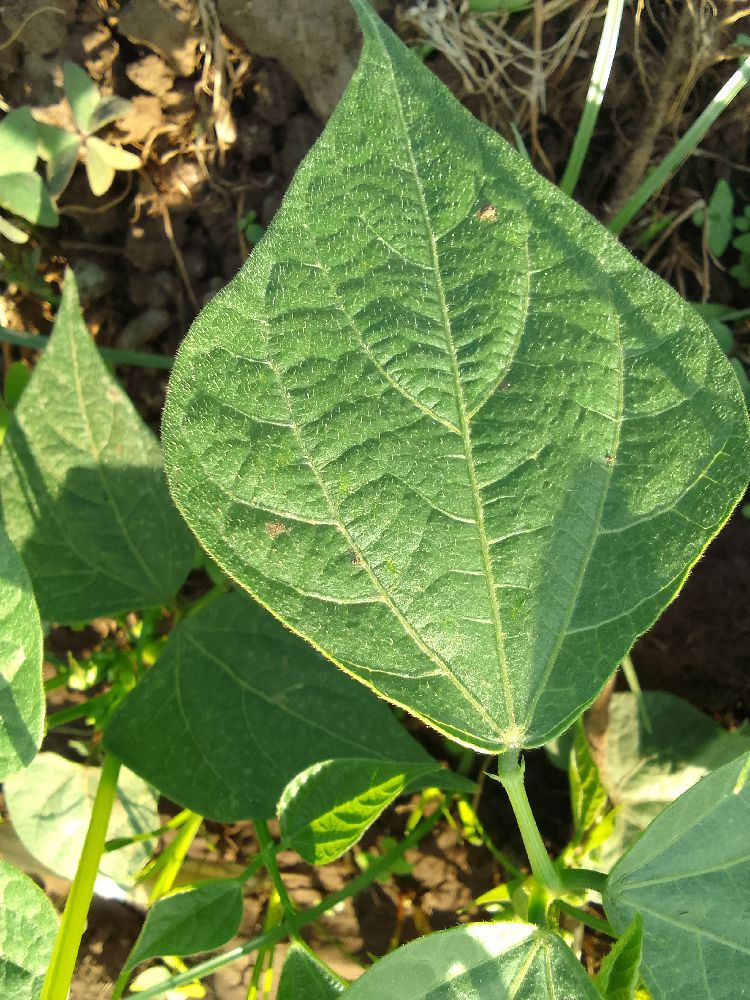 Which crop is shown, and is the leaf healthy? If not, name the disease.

common bean, healthy
